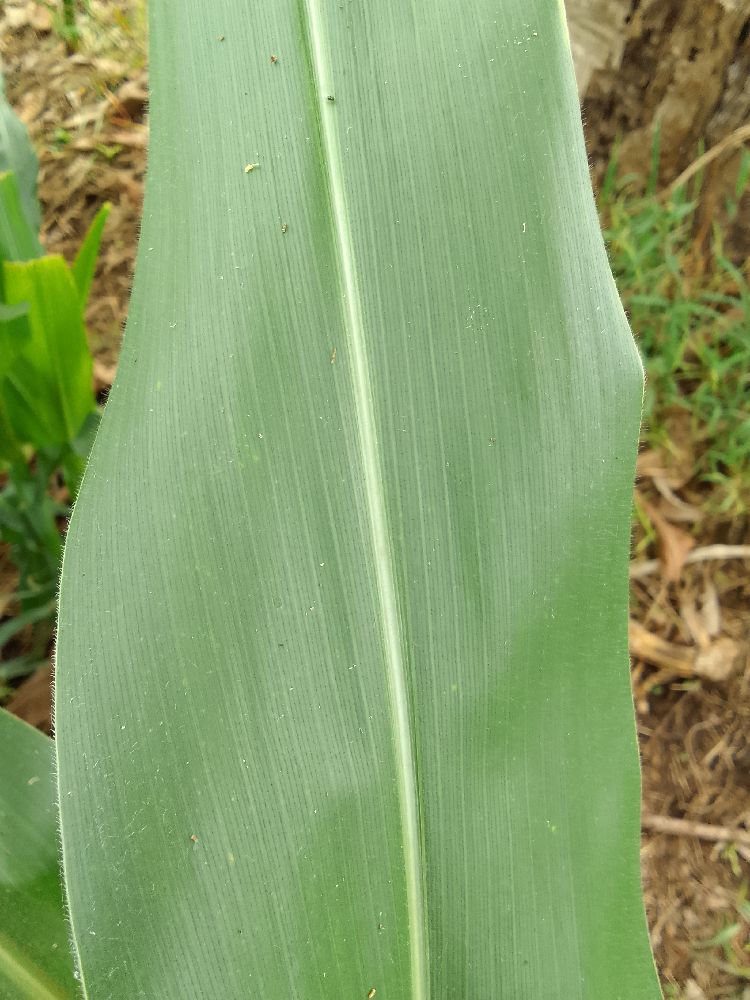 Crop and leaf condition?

maize, healthy
